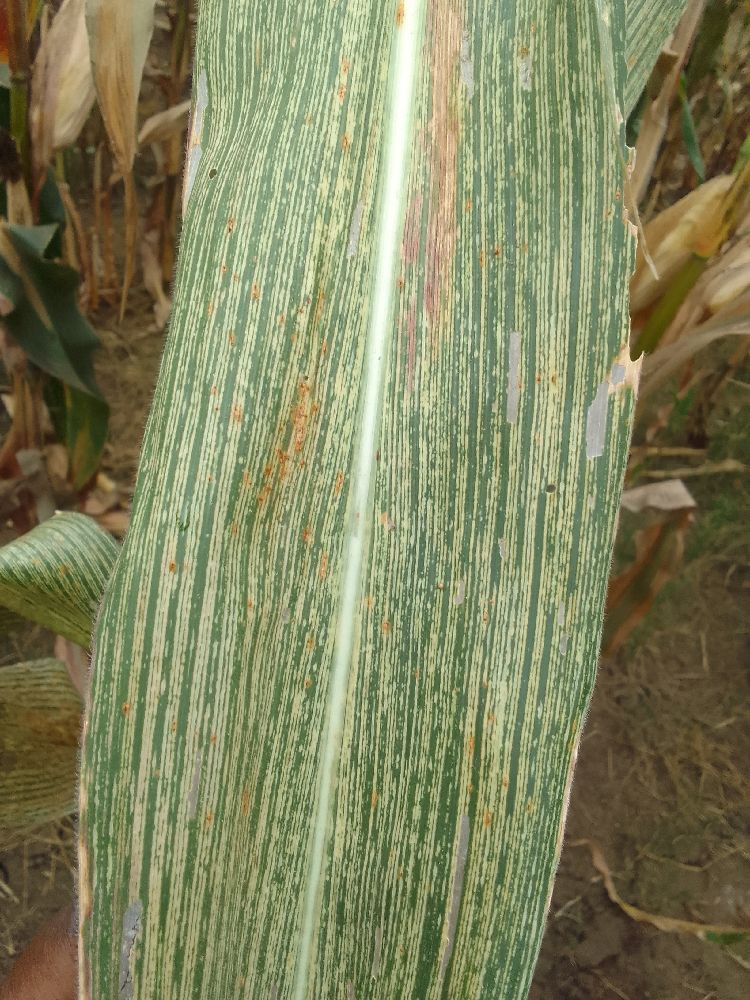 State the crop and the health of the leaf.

maize, maize streak virus
